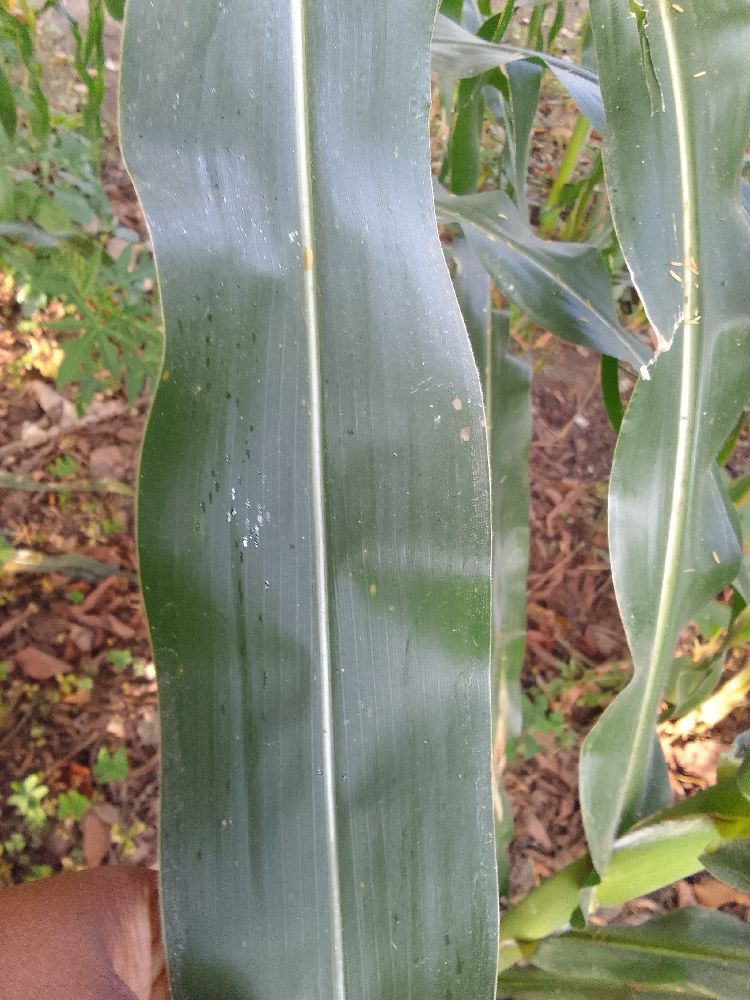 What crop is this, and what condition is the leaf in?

maize, healthy
